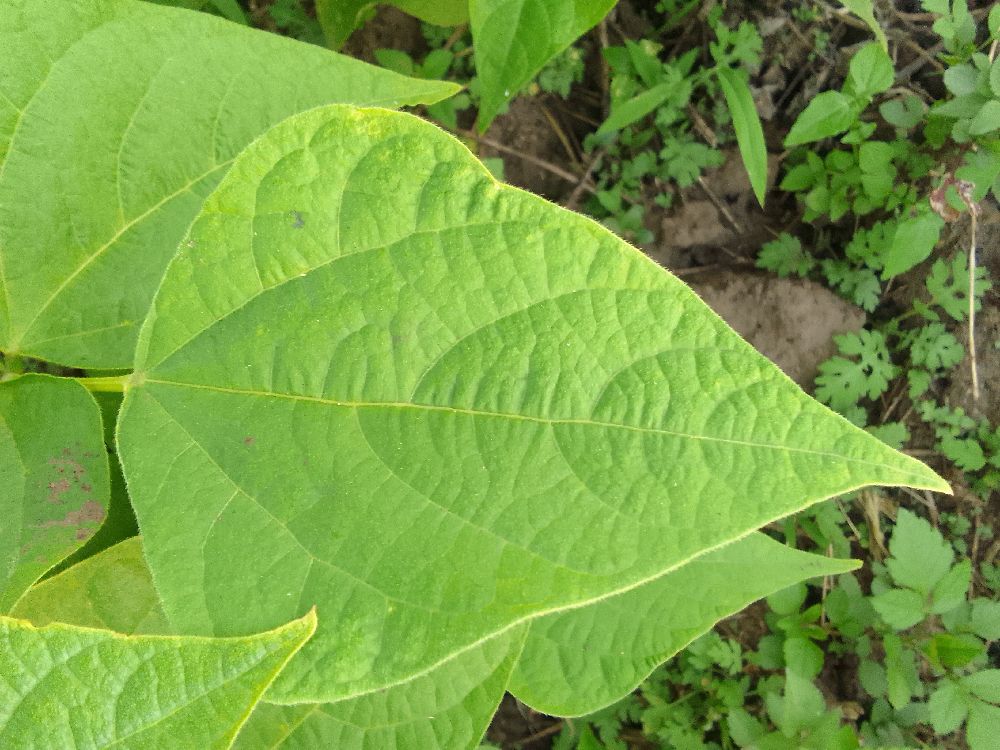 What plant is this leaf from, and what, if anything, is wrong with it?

common bean, healthy
